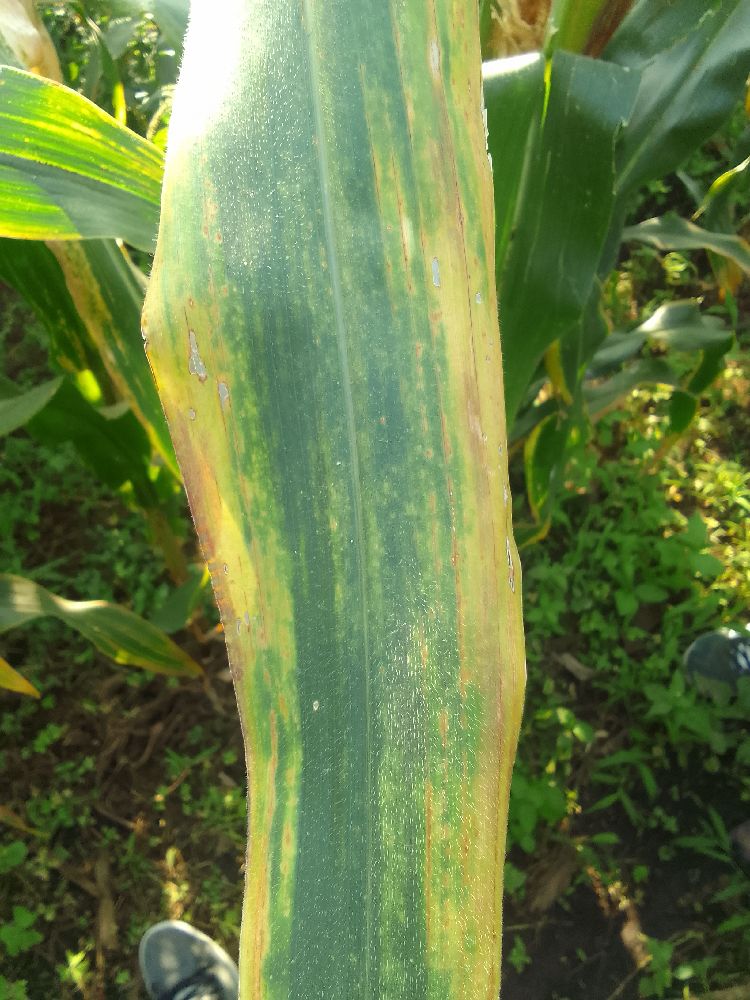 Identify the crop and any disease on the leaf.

maize, maize lethal necrosis
